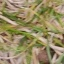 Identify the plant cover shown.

grass
